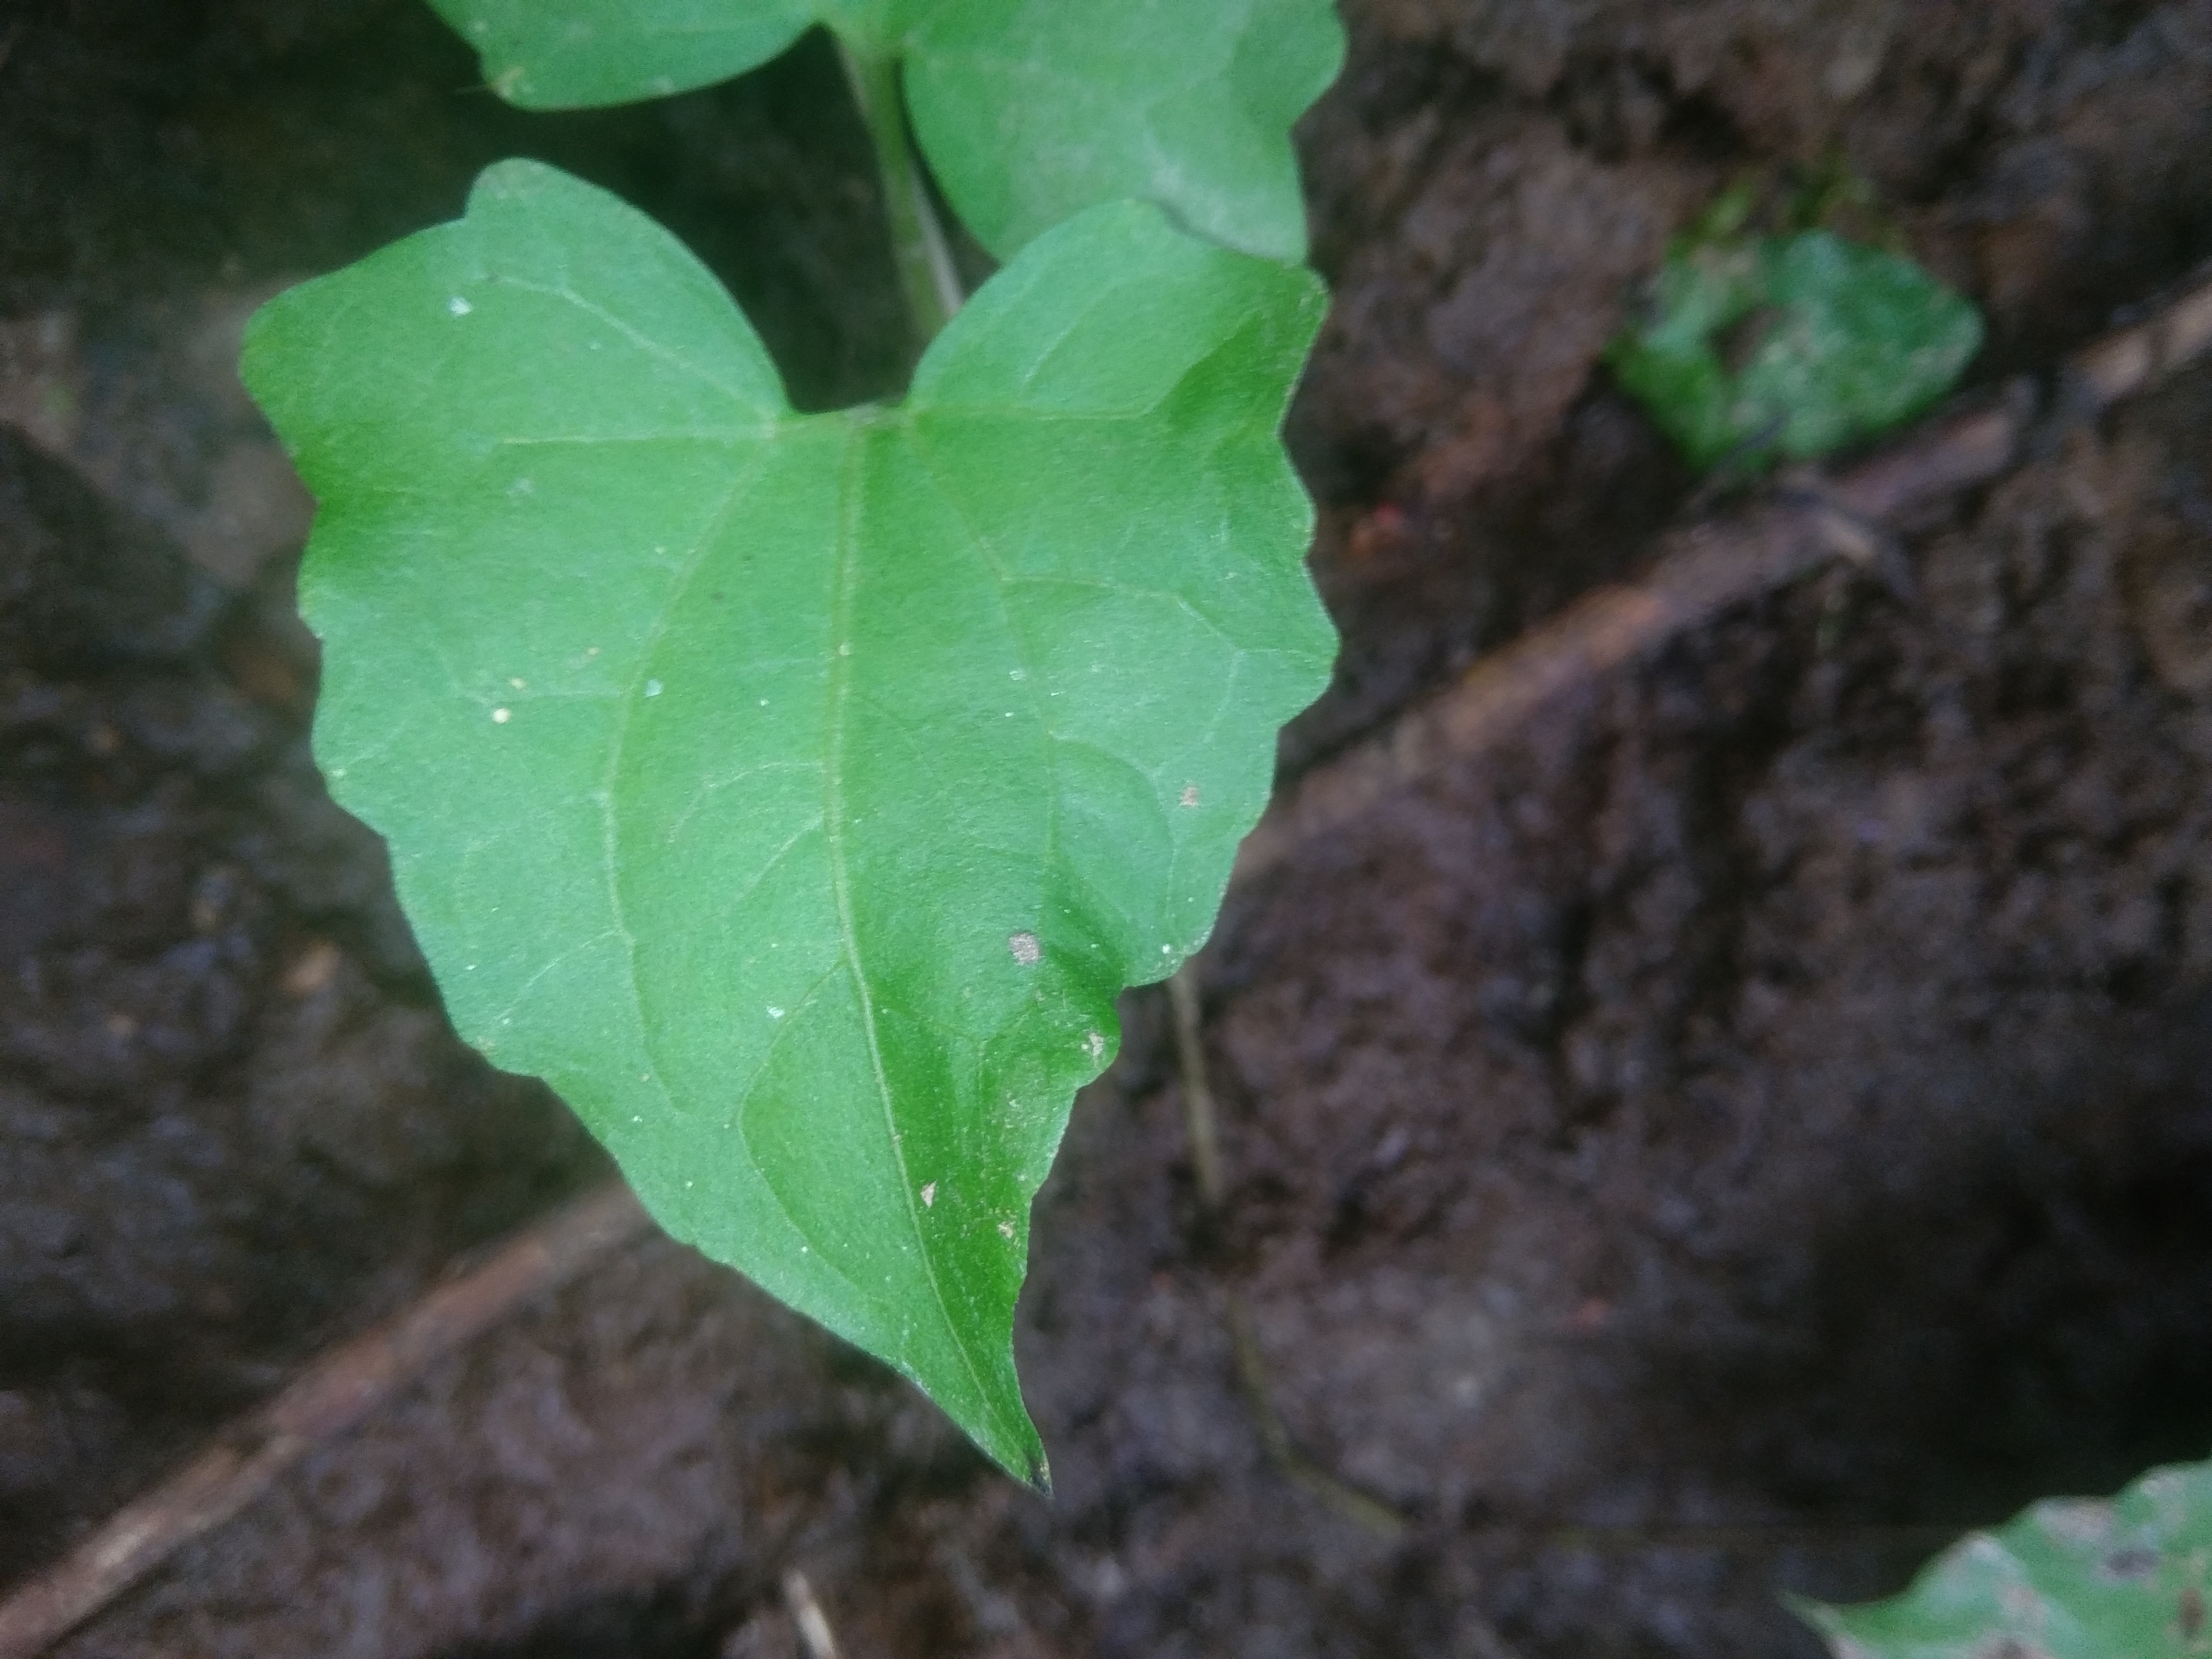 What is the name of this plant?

bitter vine
